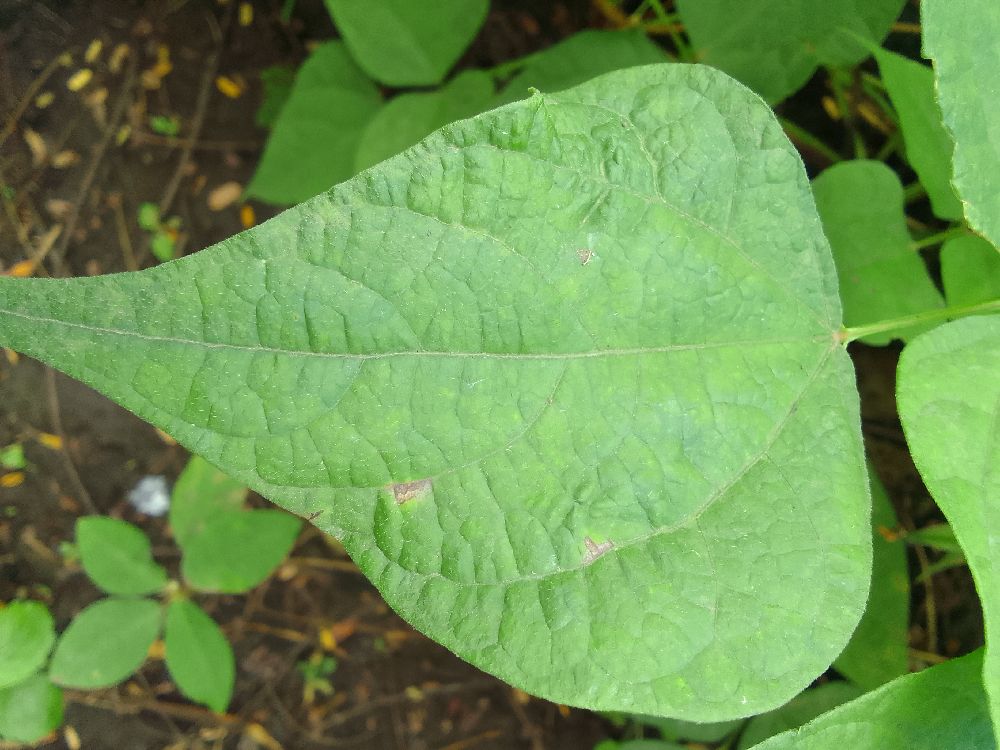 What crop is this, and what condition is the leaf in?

common bean, healthy
